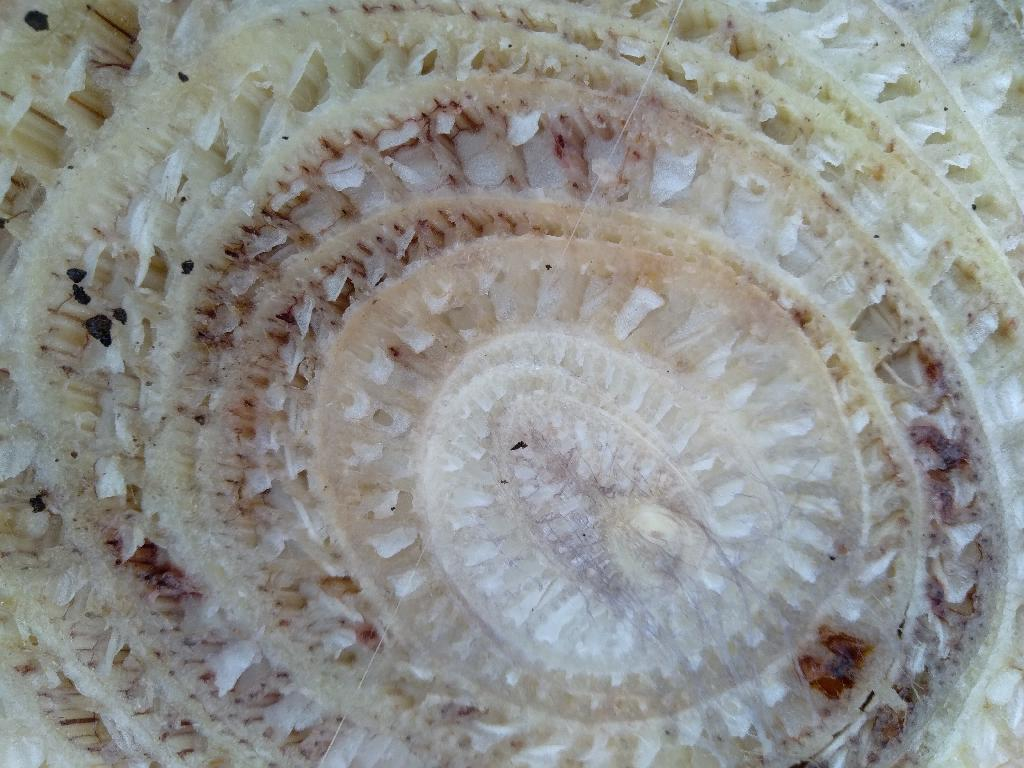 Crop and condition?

banana, fusarium wilt race 1
